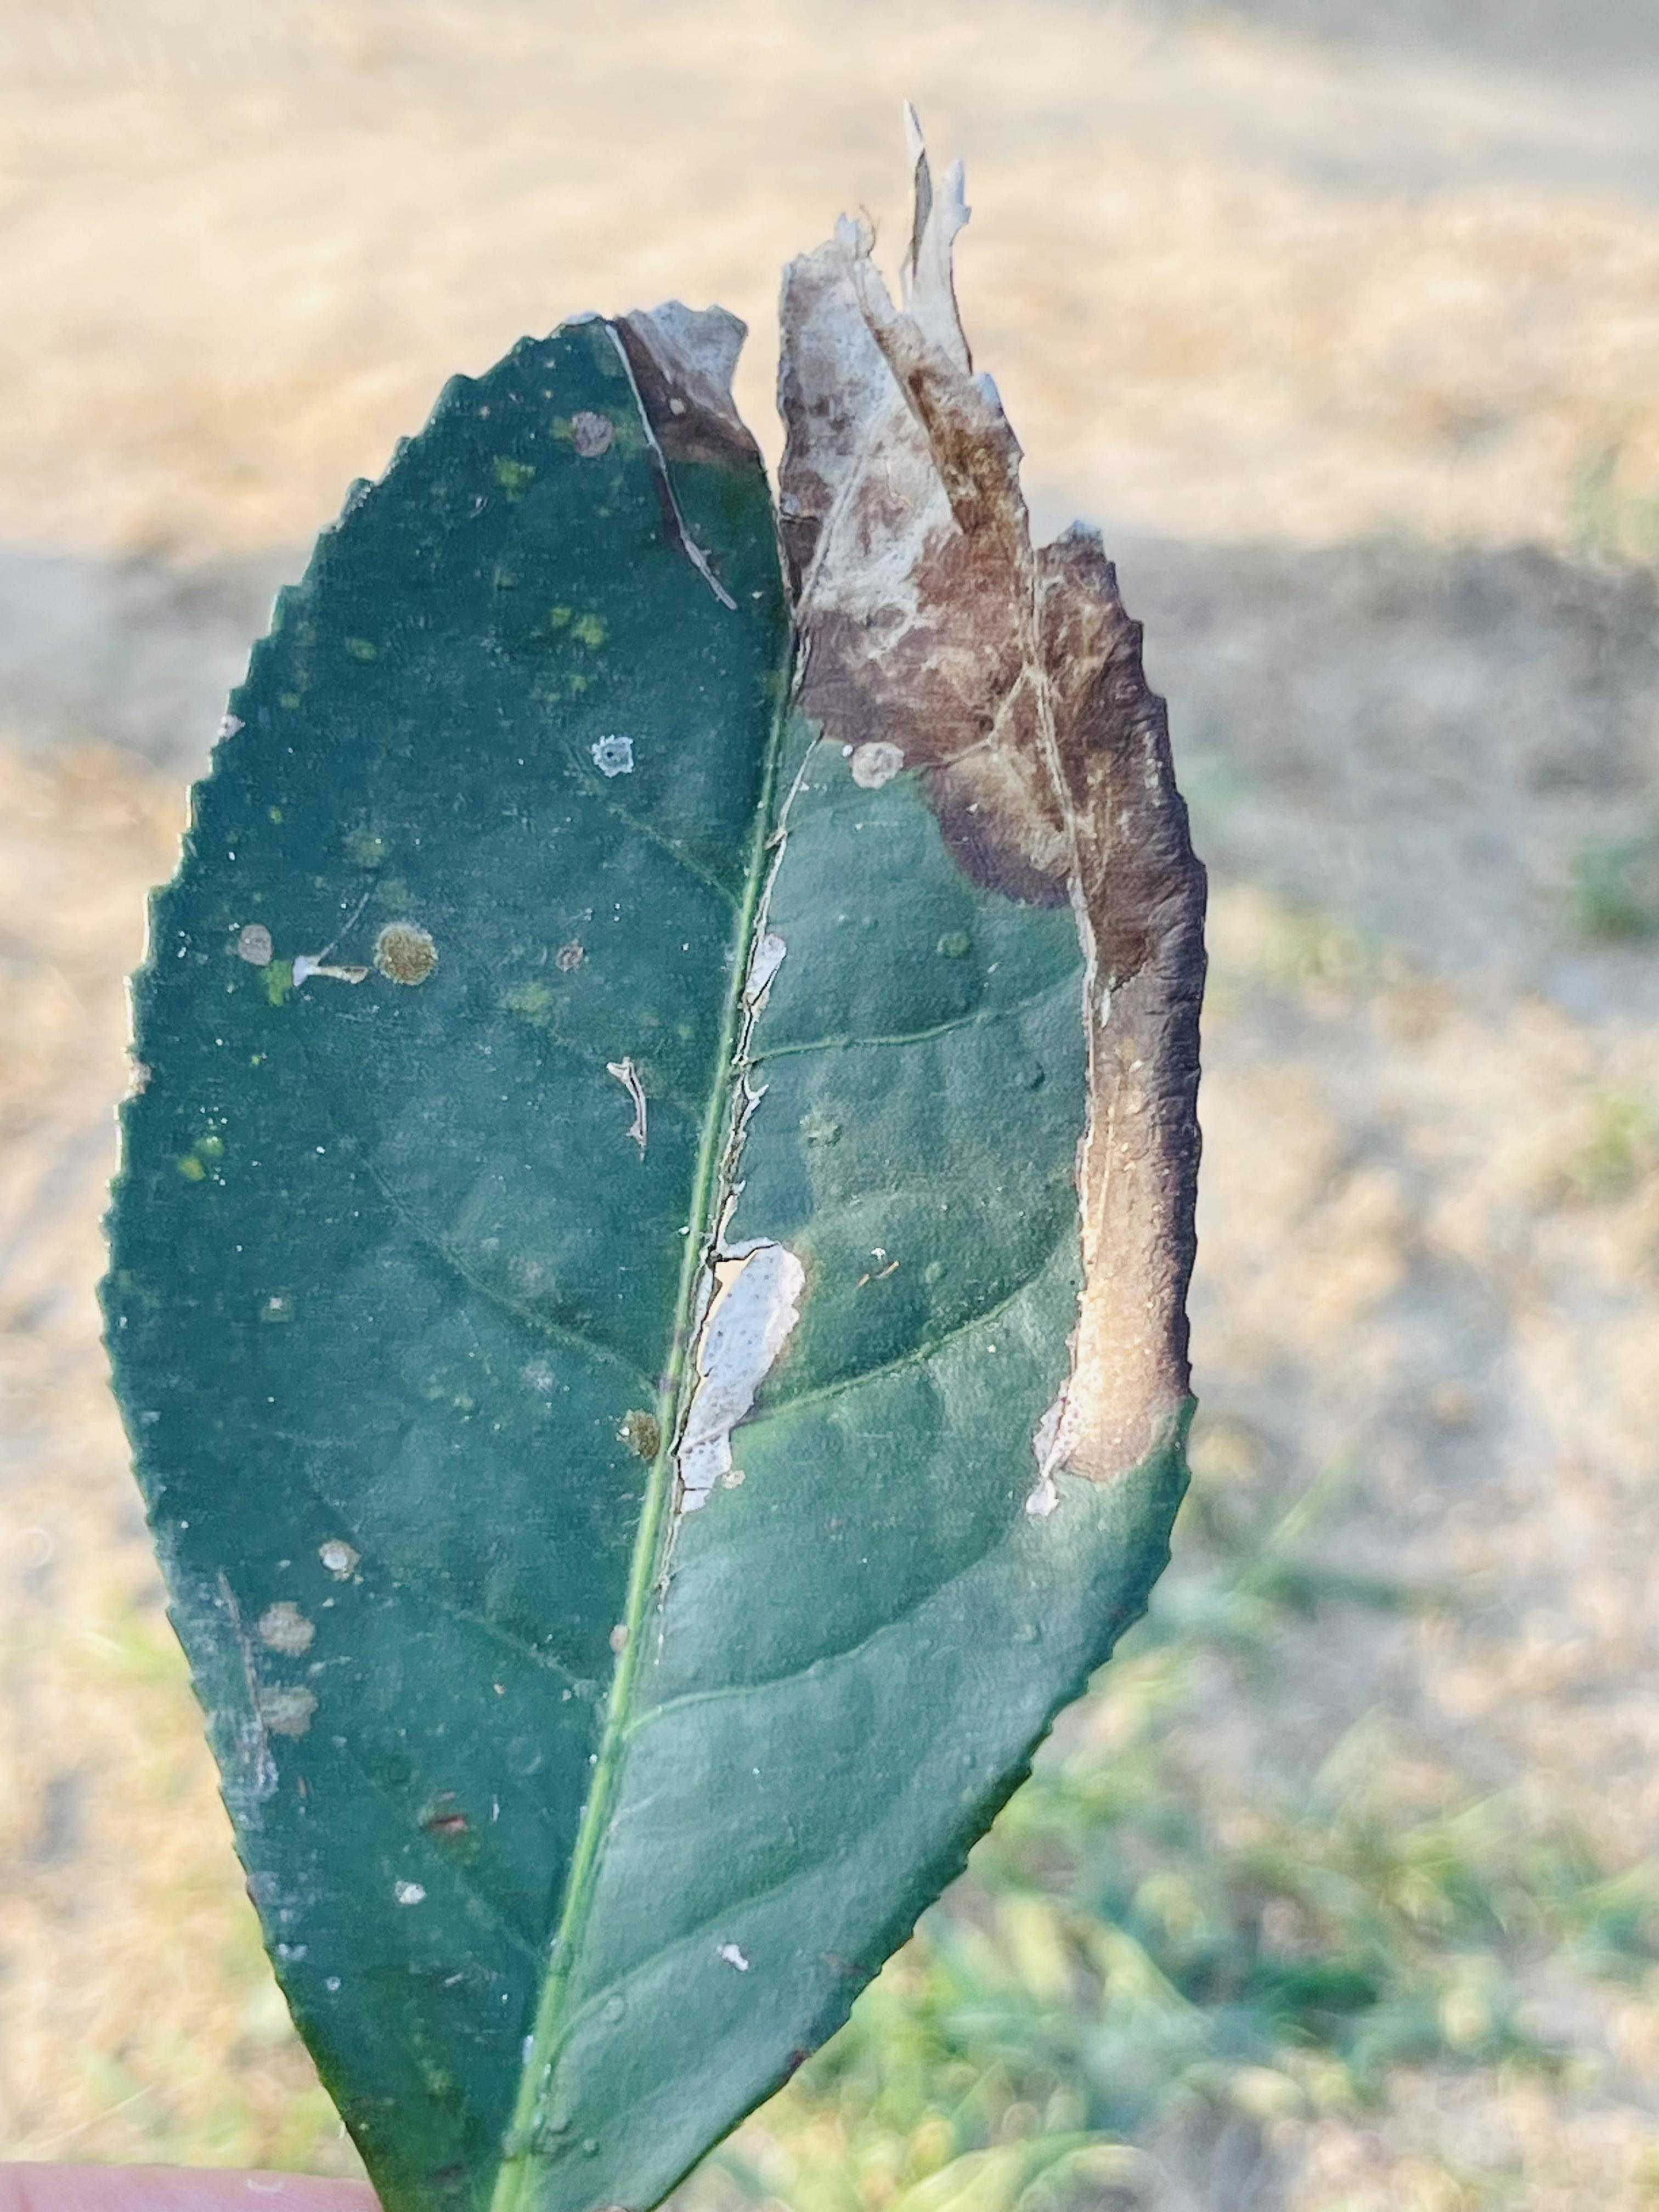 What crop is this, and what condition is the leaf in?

tea, blight
